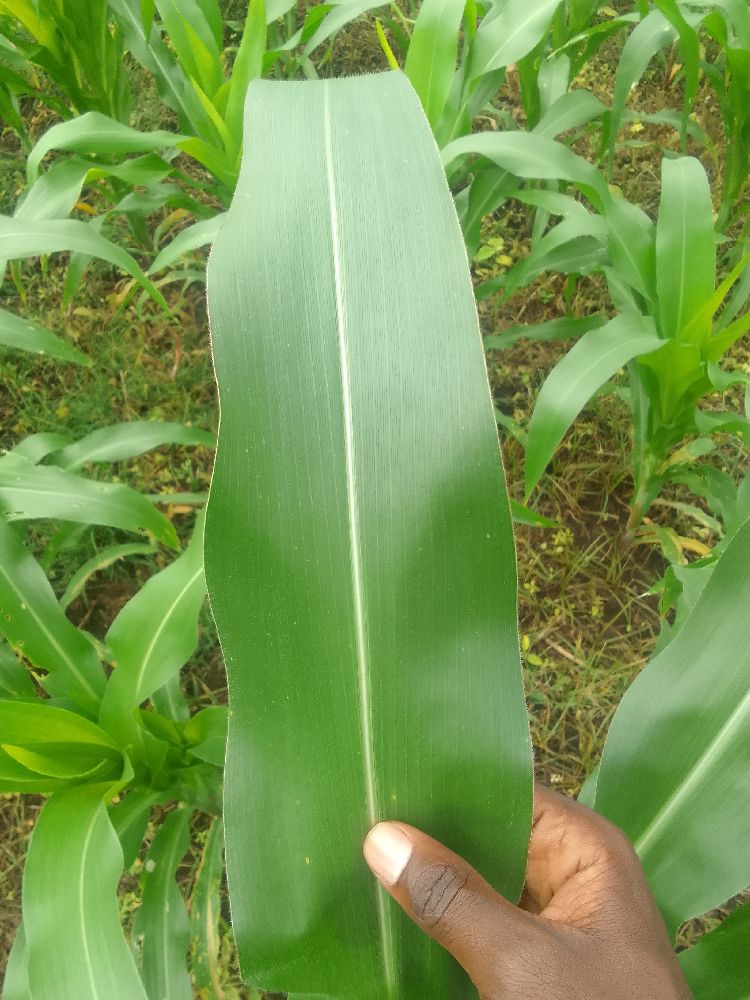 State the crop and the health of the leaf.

maize, healthy
